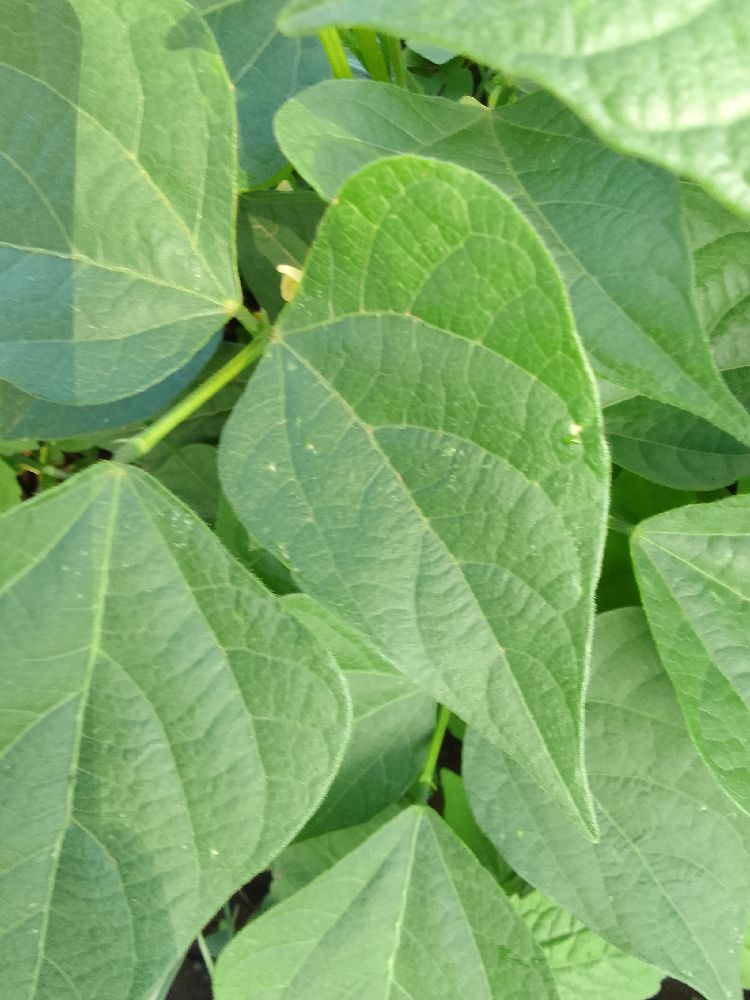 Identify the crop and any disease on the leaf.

common bean, healthy
